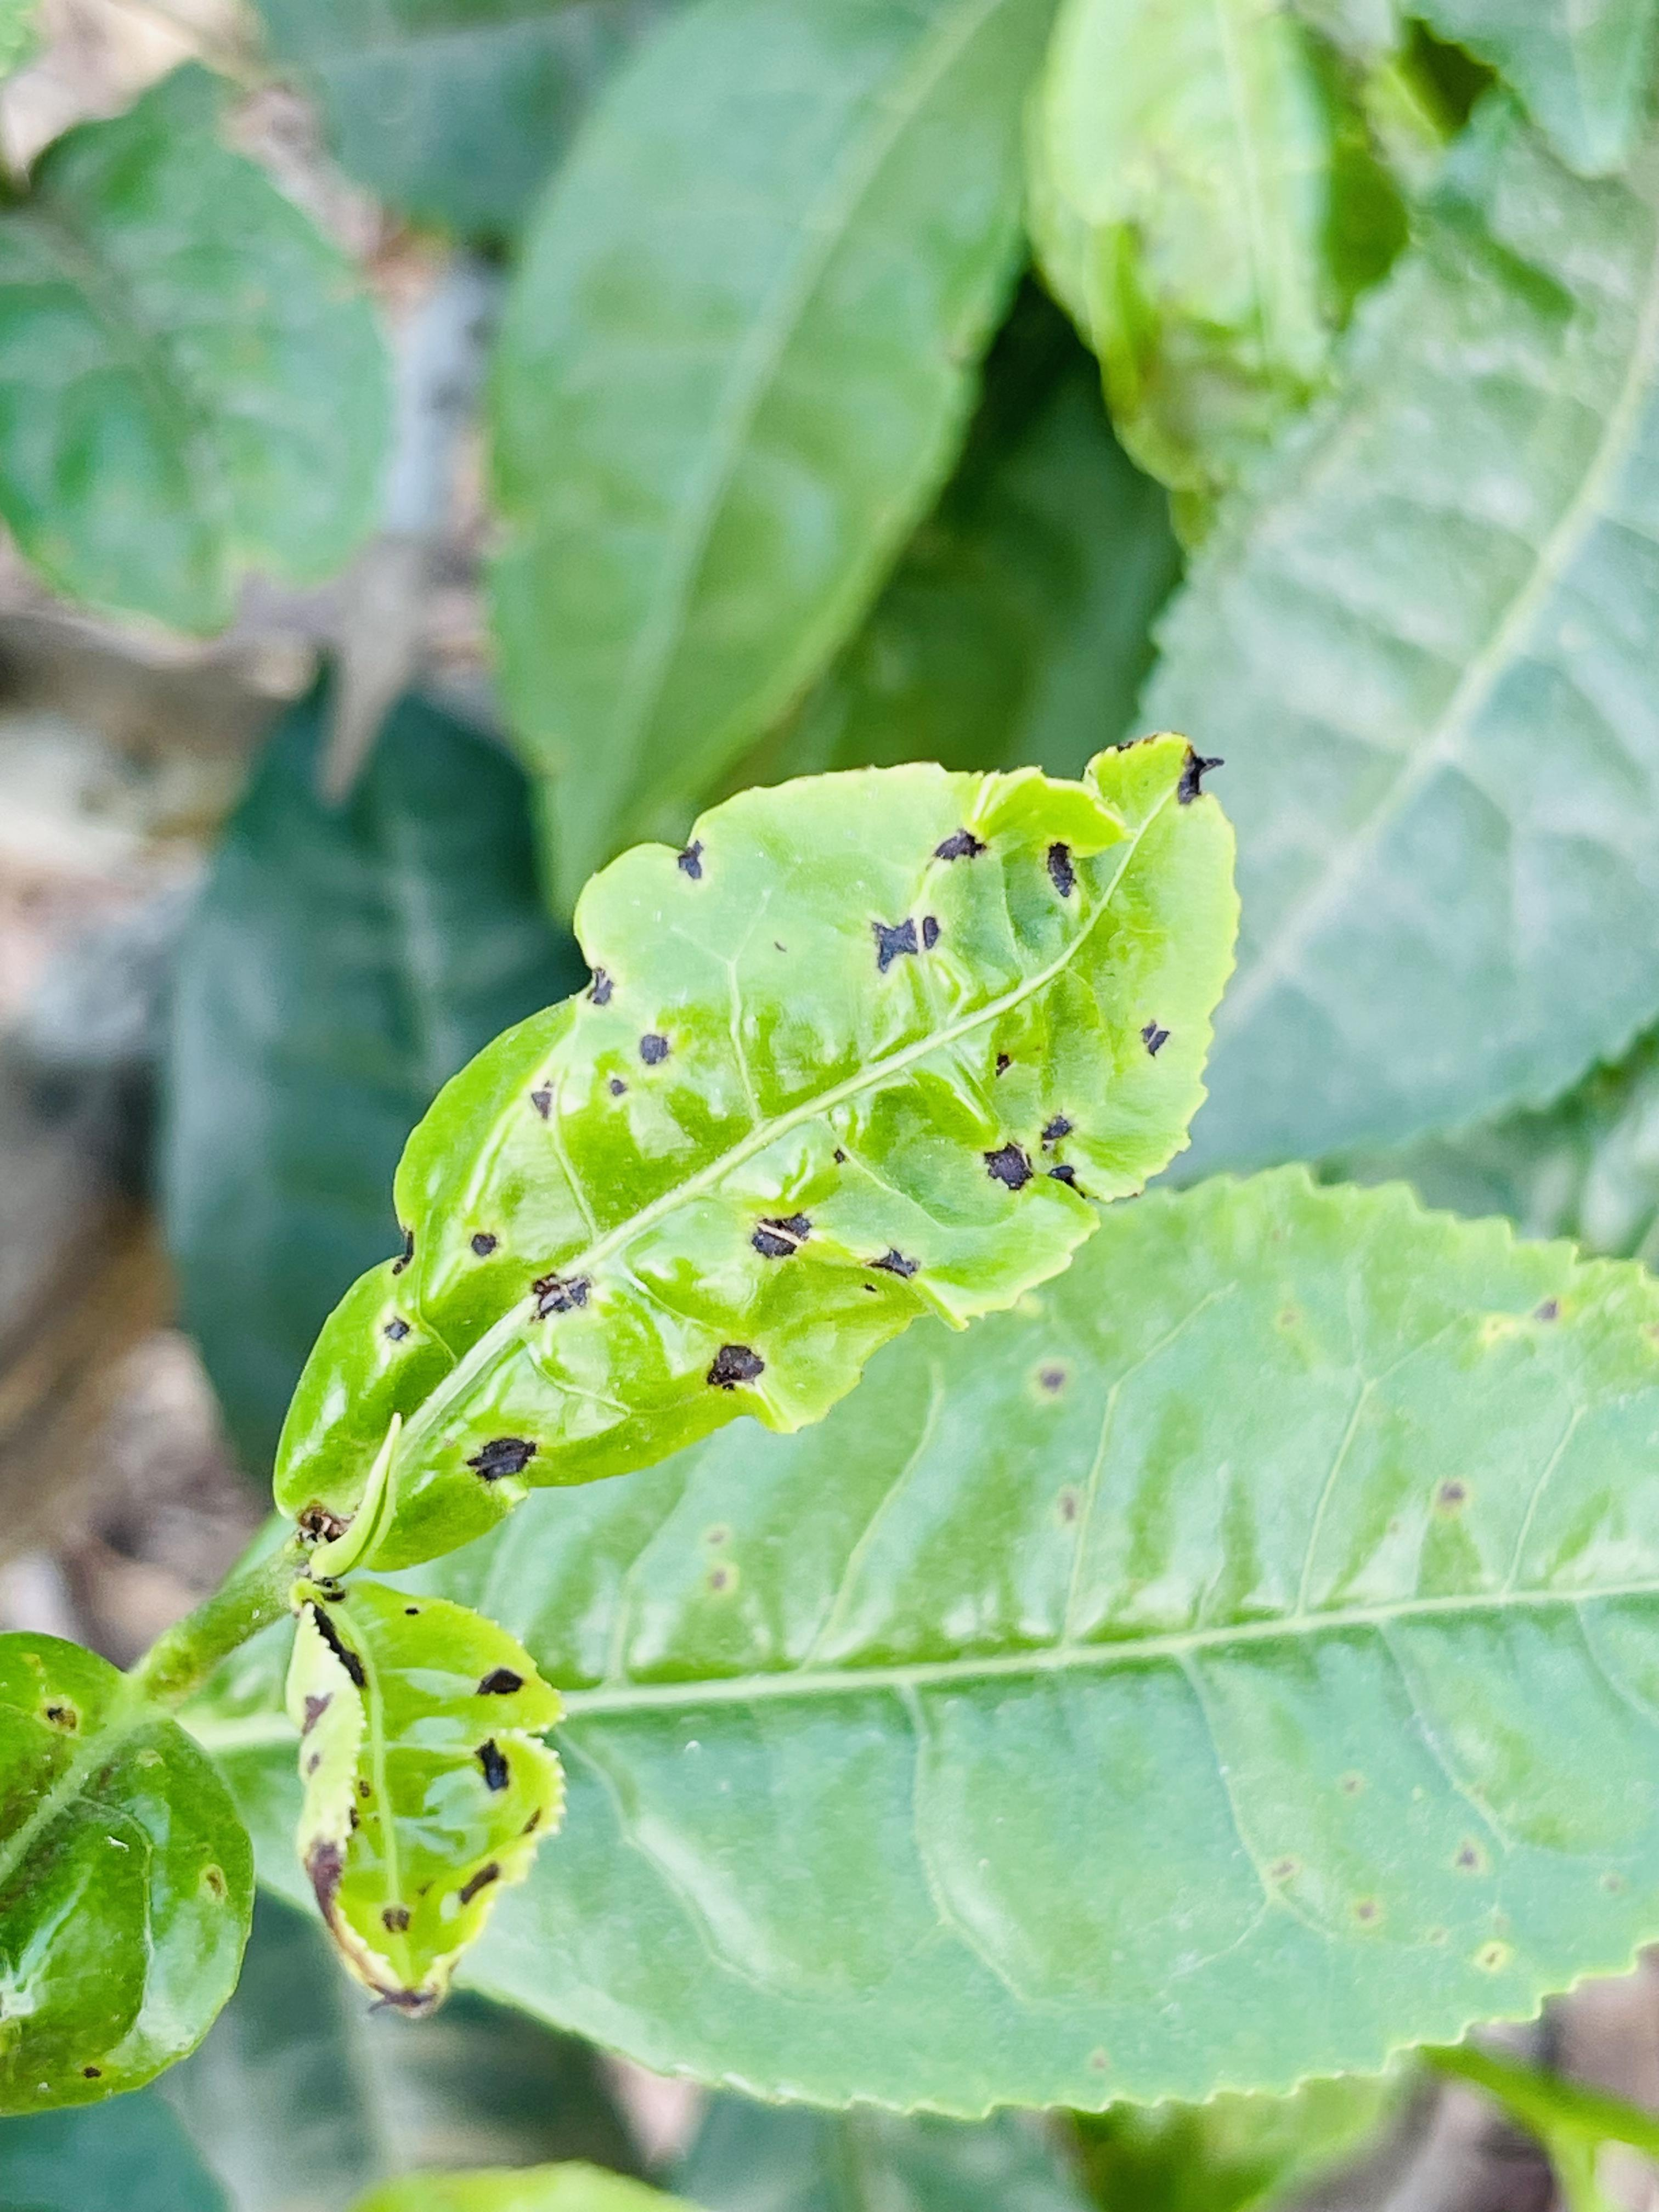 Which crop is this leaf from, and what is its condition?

tea, helopeltis
